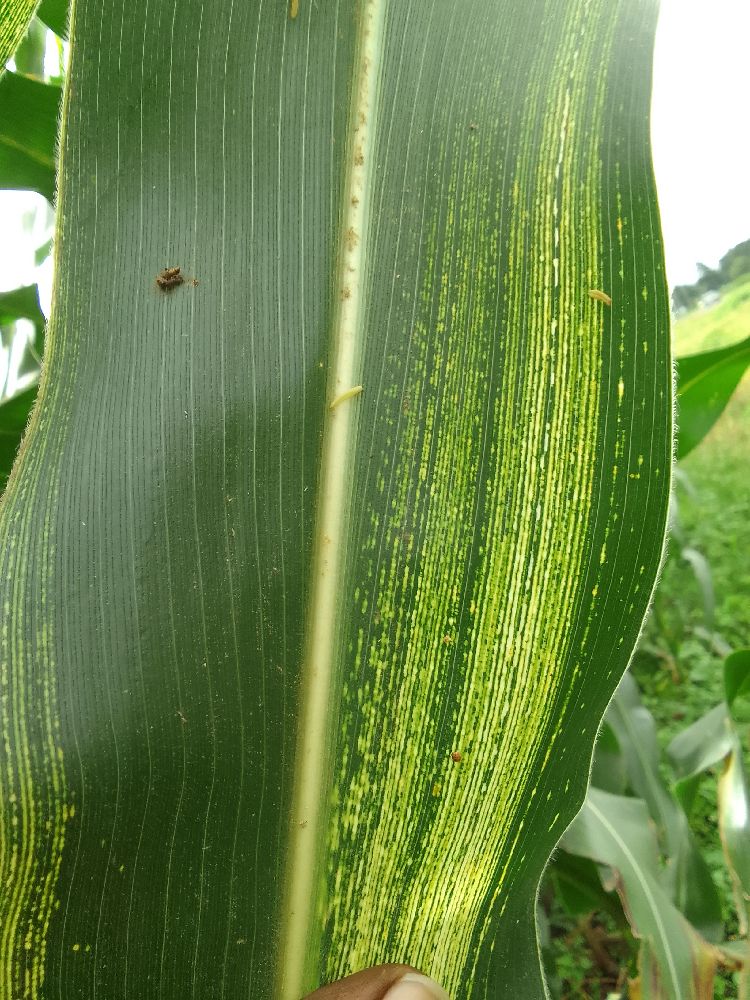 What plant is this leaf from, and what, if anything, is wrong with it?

maize, maize streak virus
